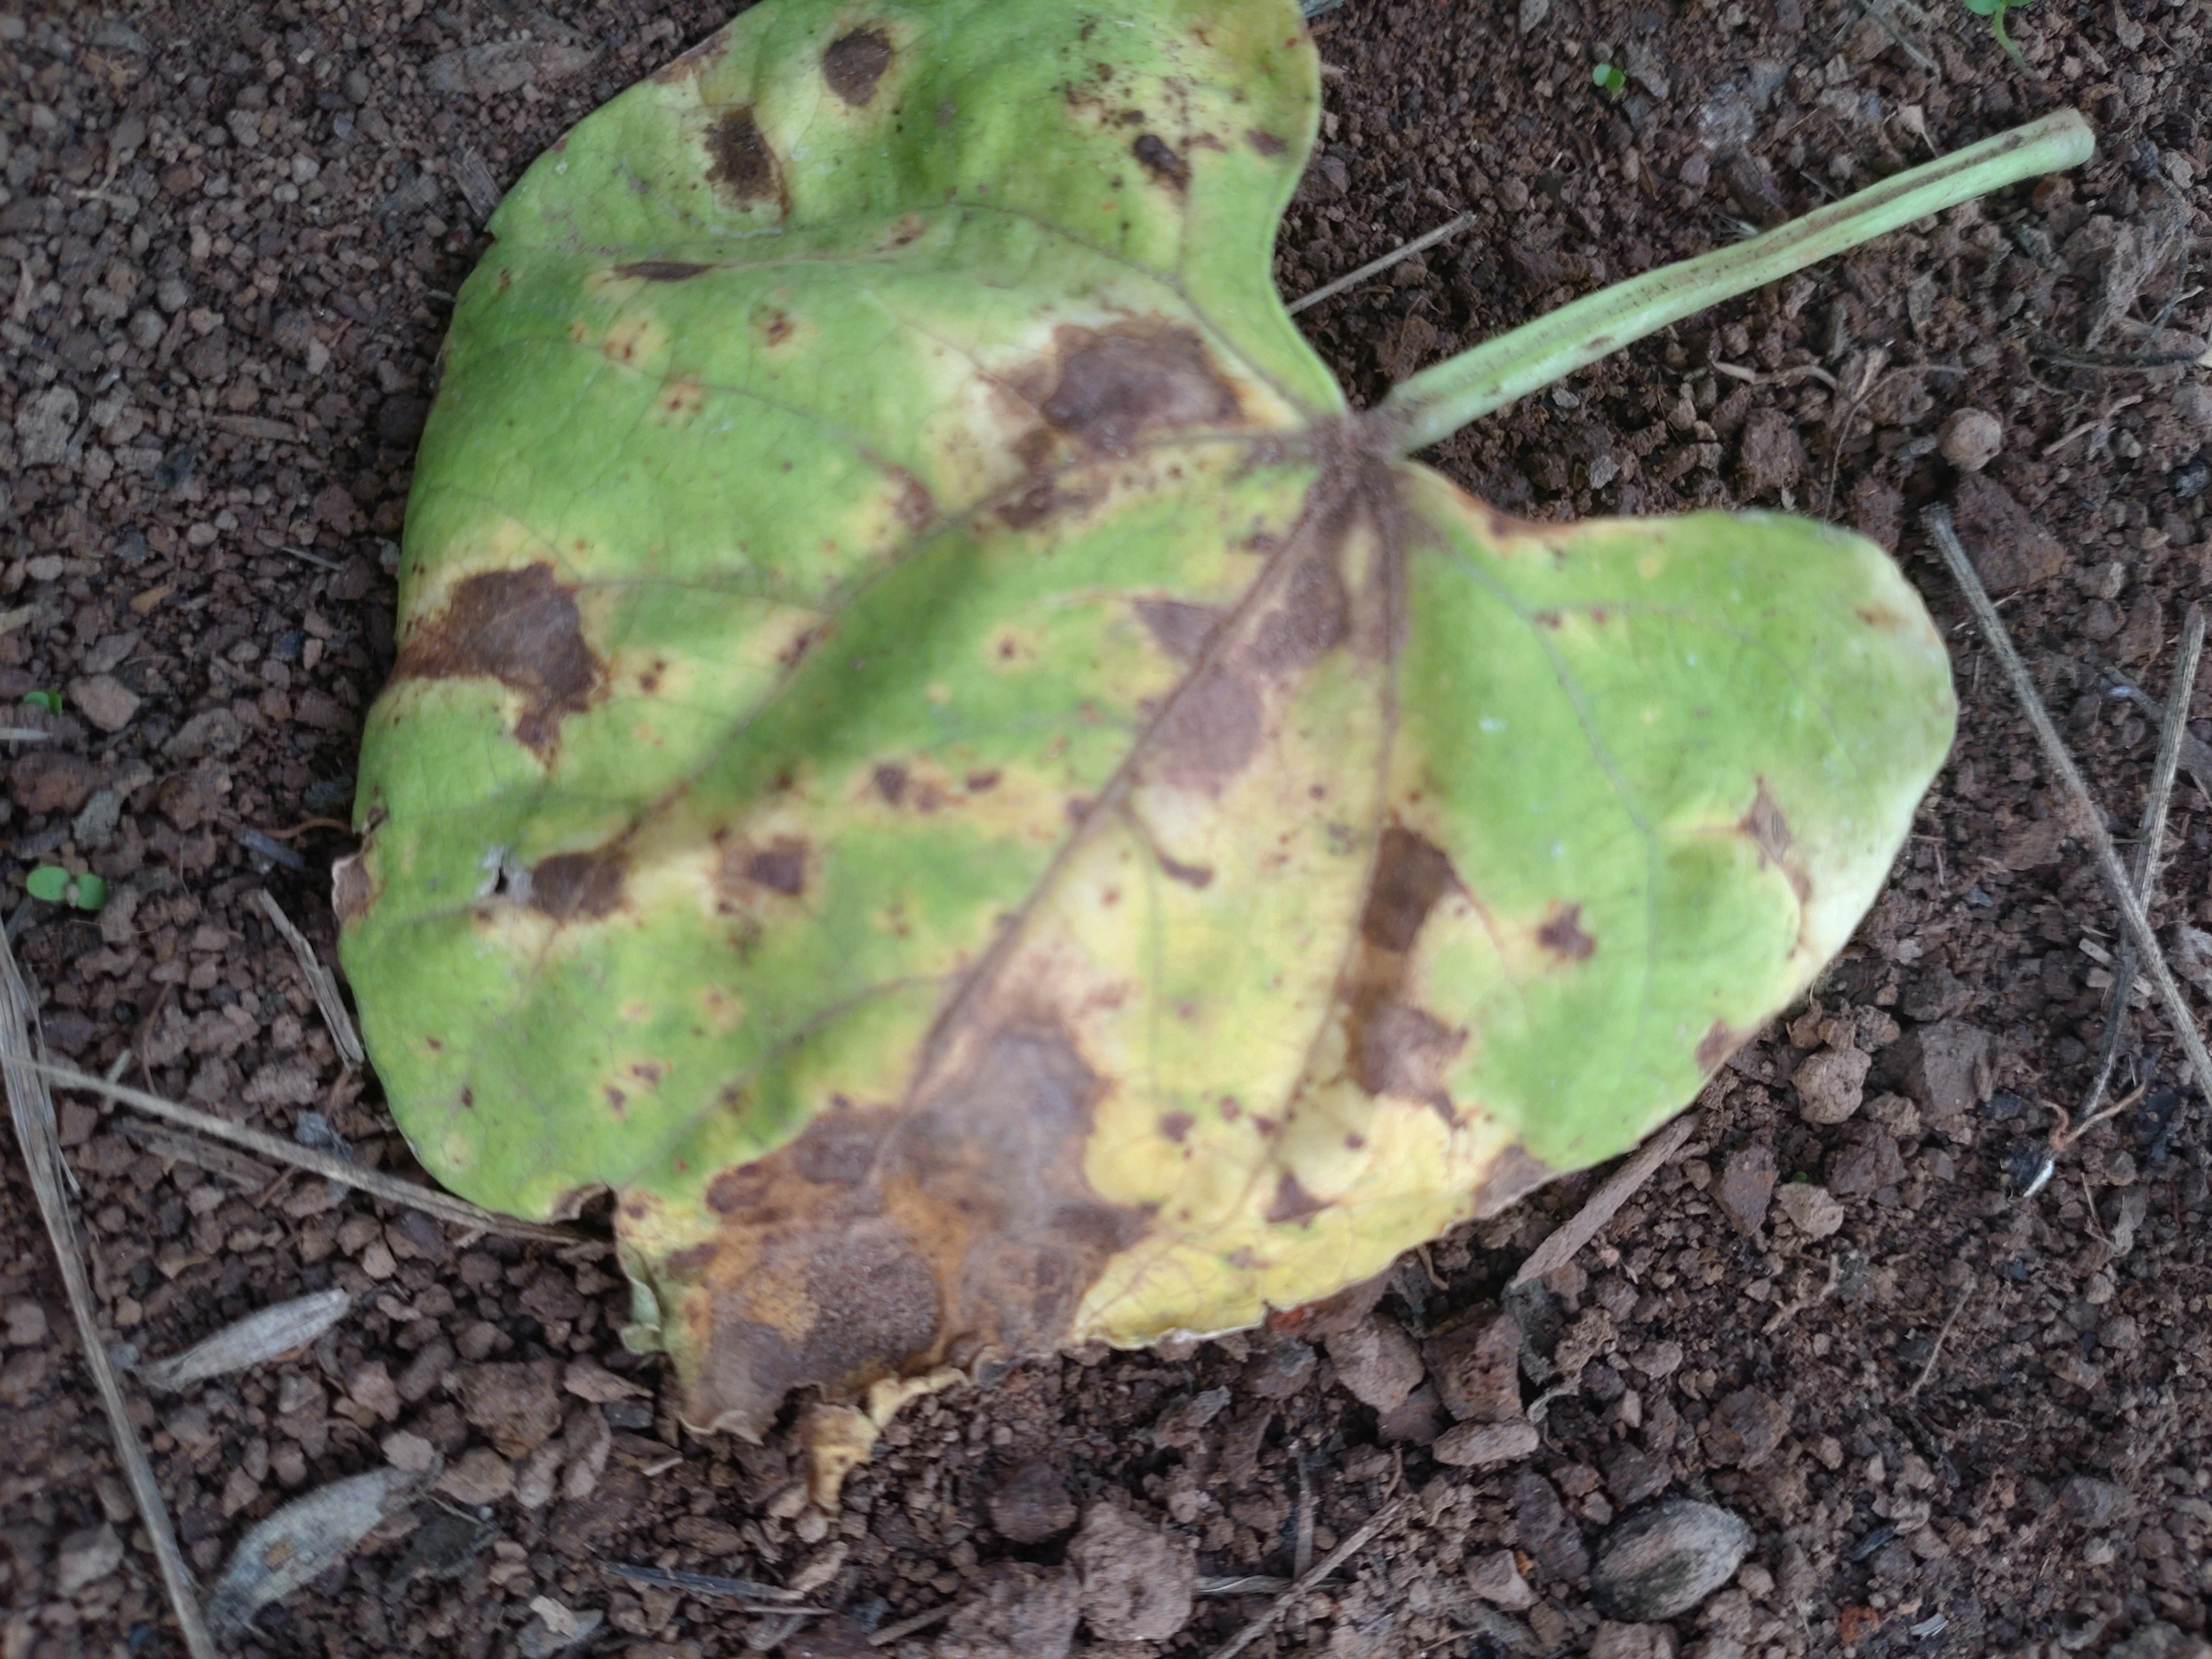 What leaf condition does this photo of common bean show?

rust
